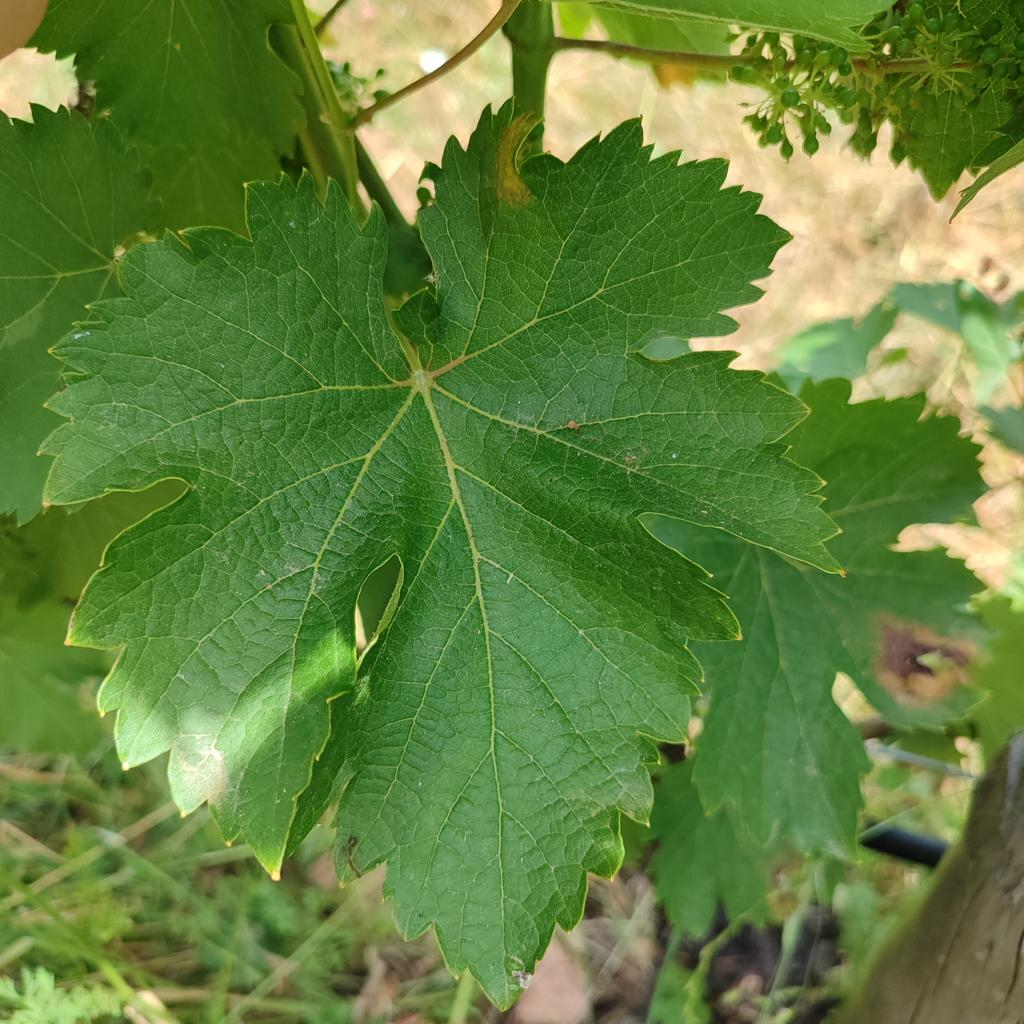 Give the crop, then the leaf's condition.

grapevine, healthy
